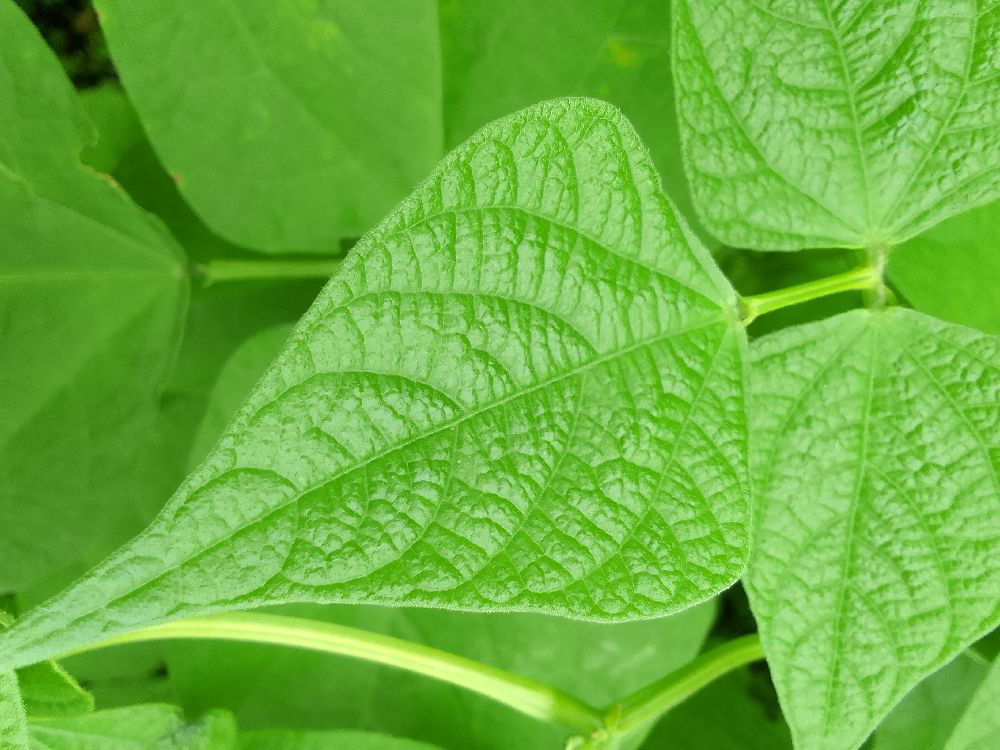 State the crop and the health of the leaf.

common bean, healthy
